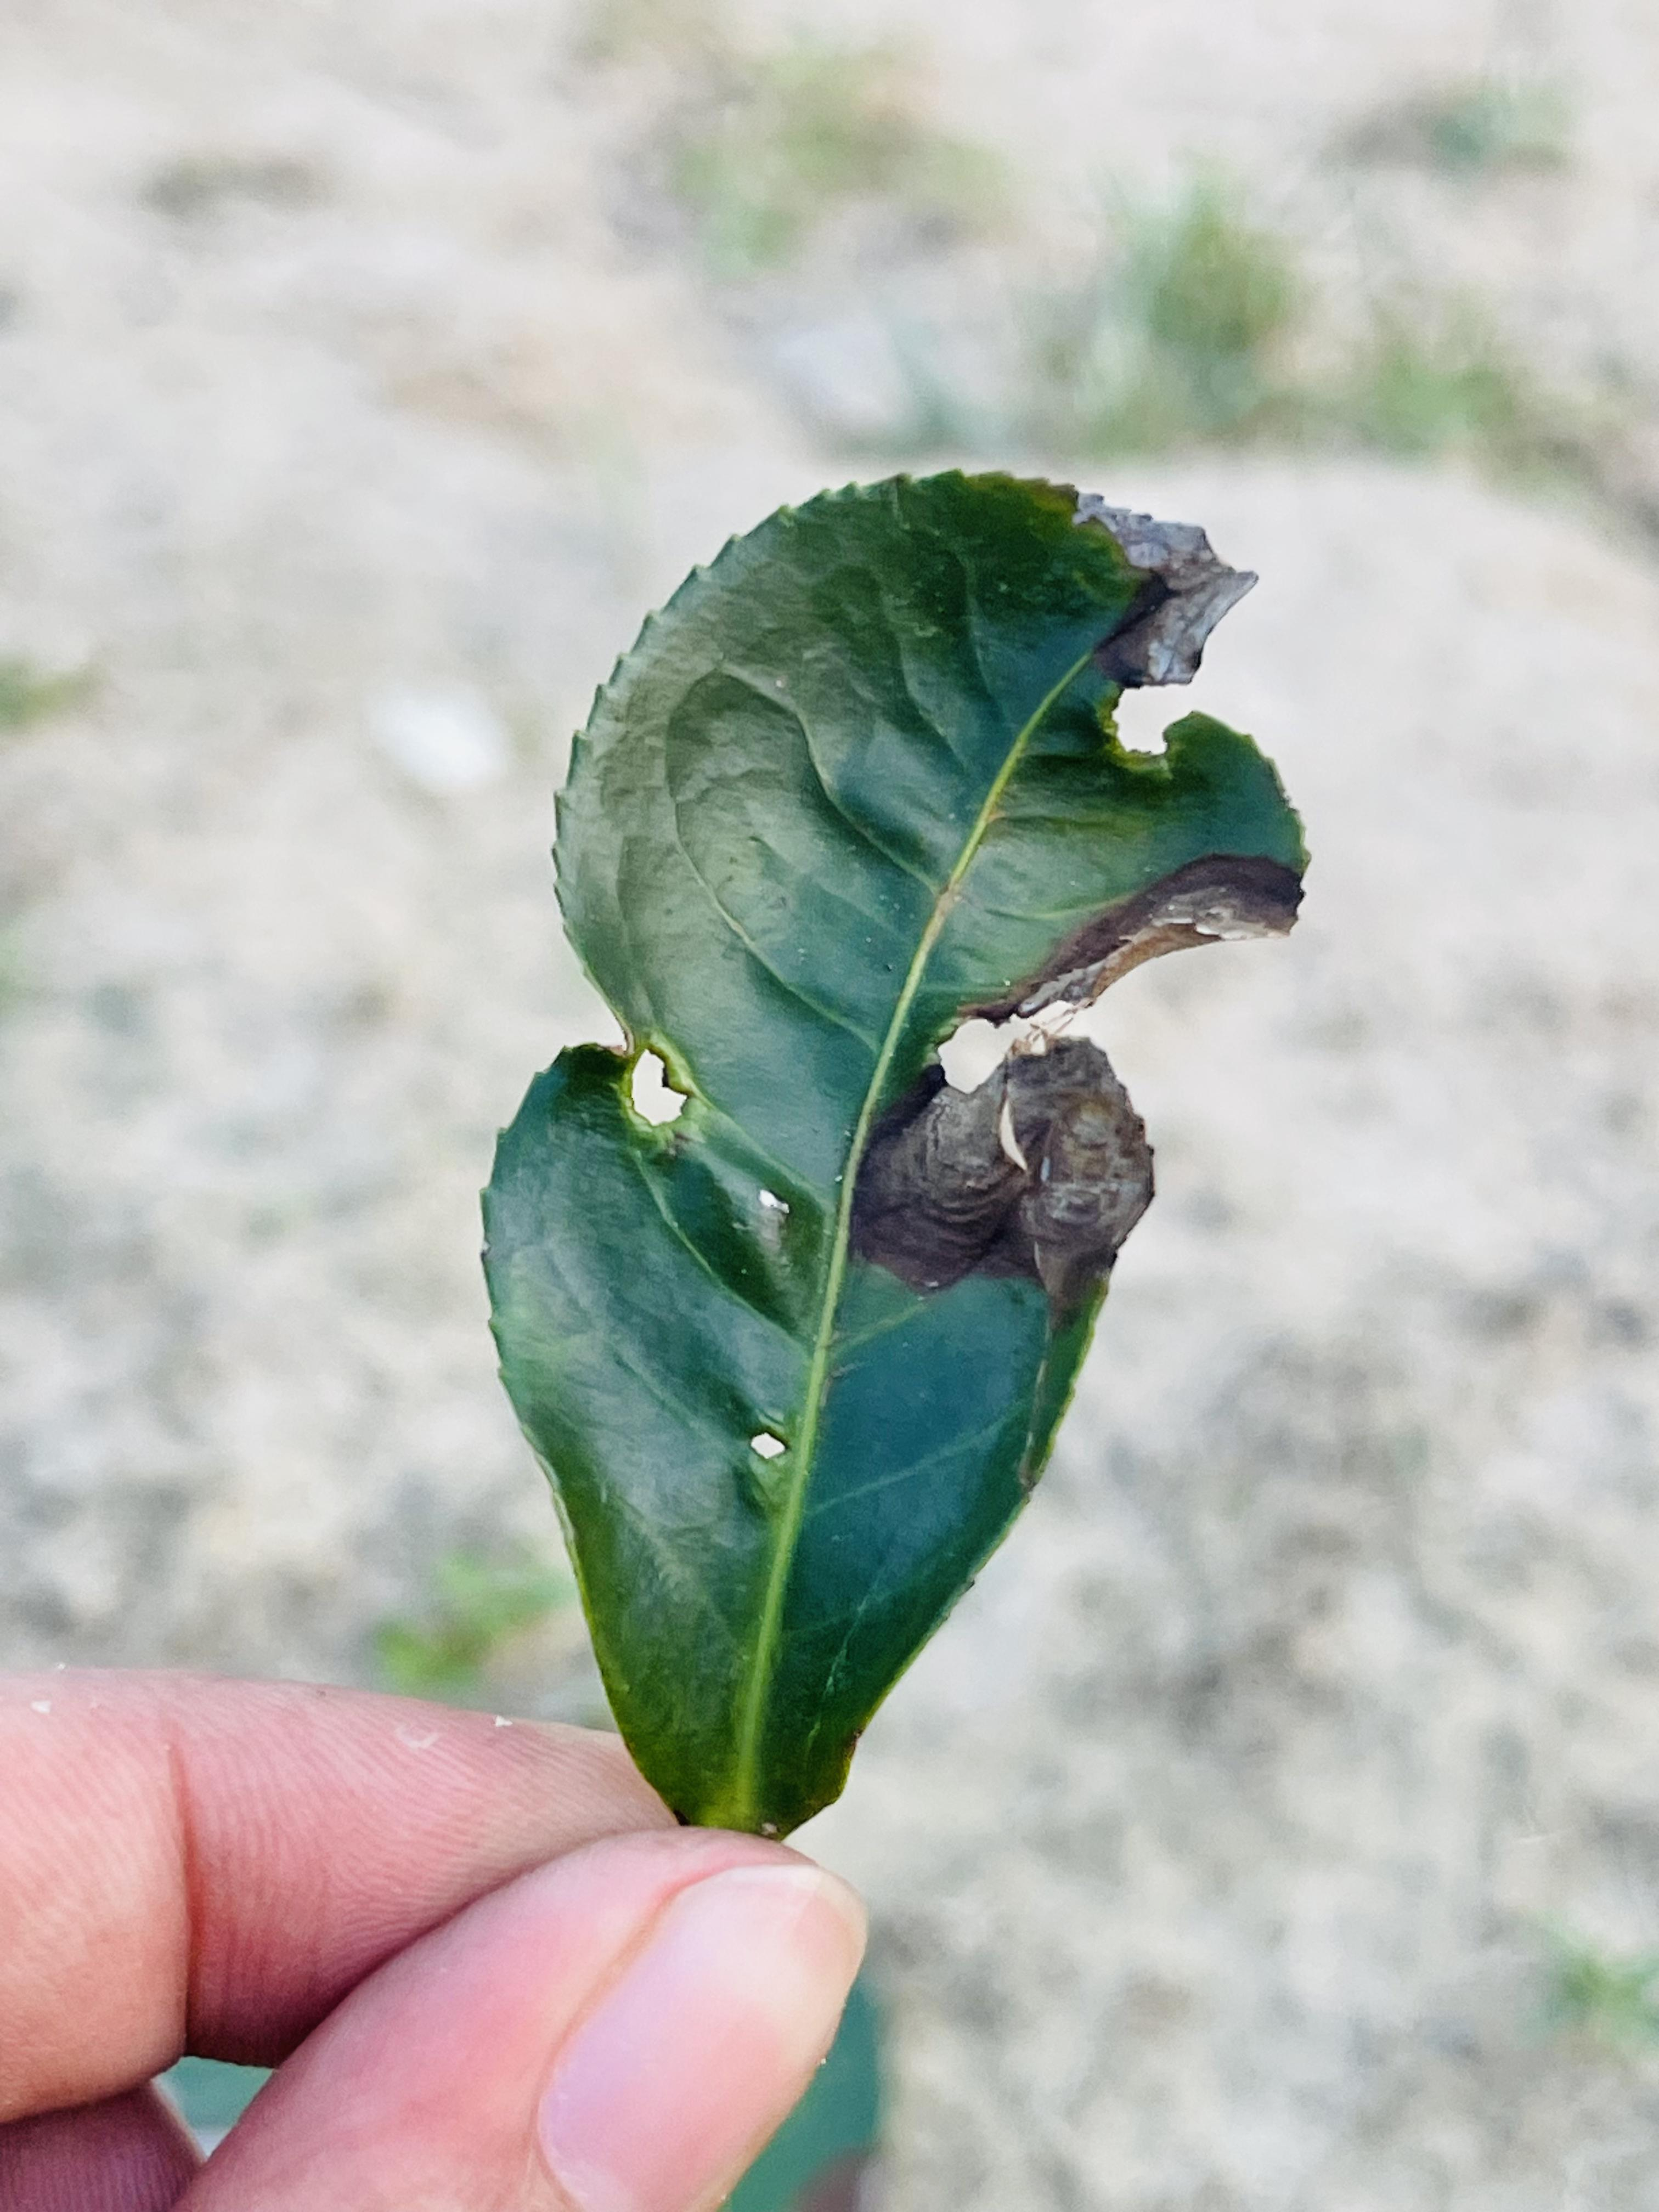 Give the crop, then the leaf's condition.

tea, blight
